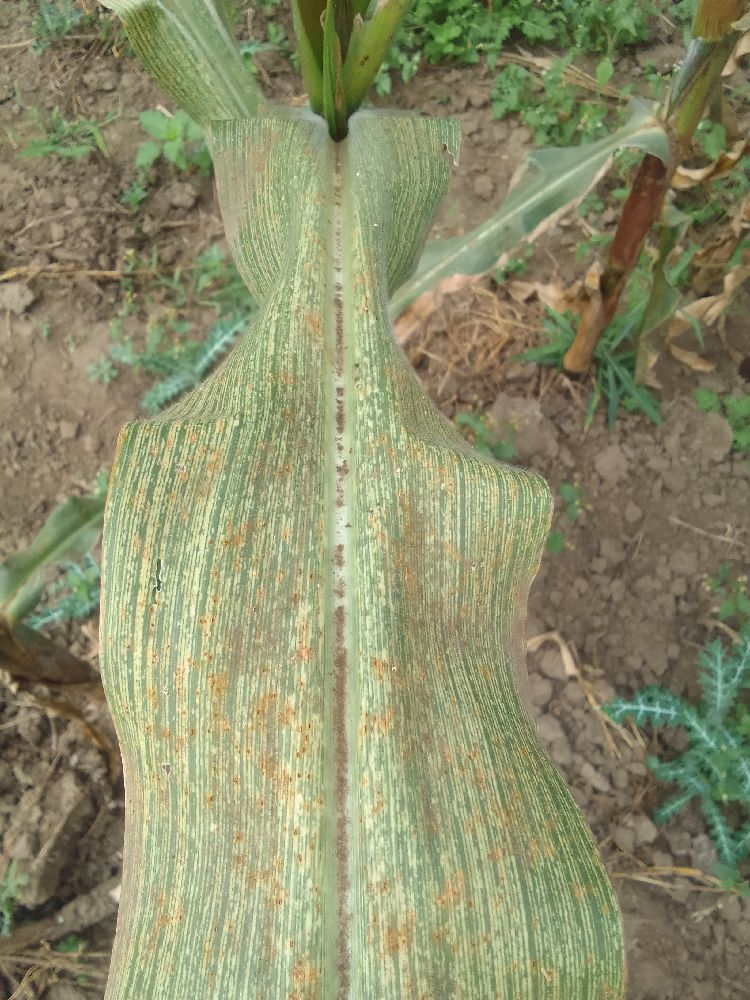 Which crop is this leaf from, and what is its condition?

maize, maize streak virus
